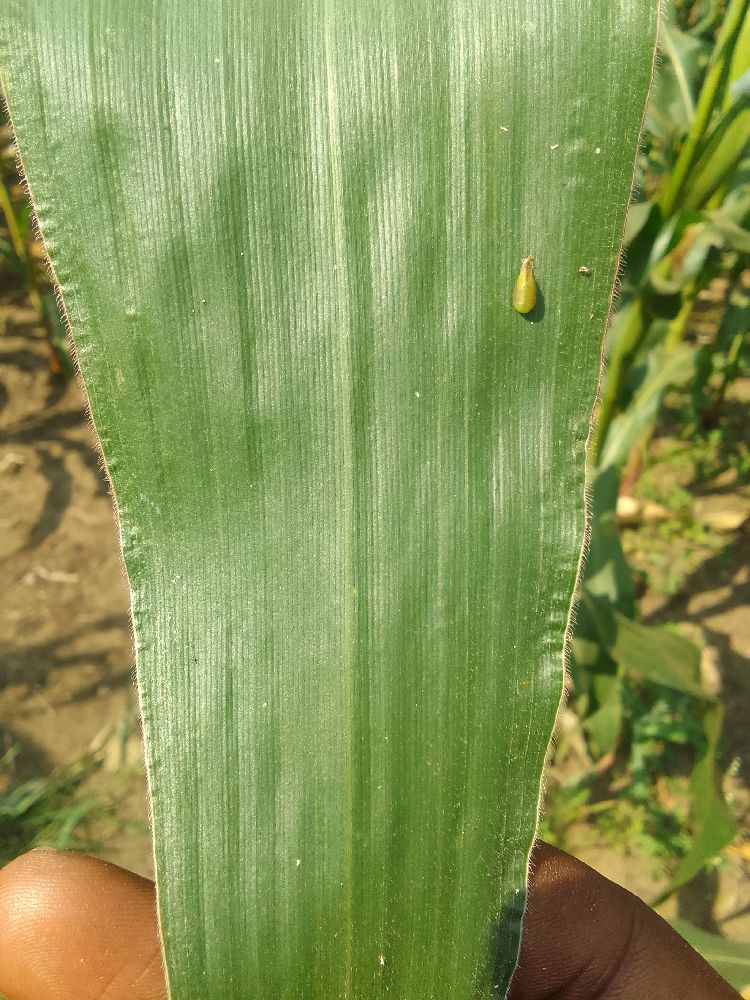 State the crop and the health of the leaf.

maize, healthy
